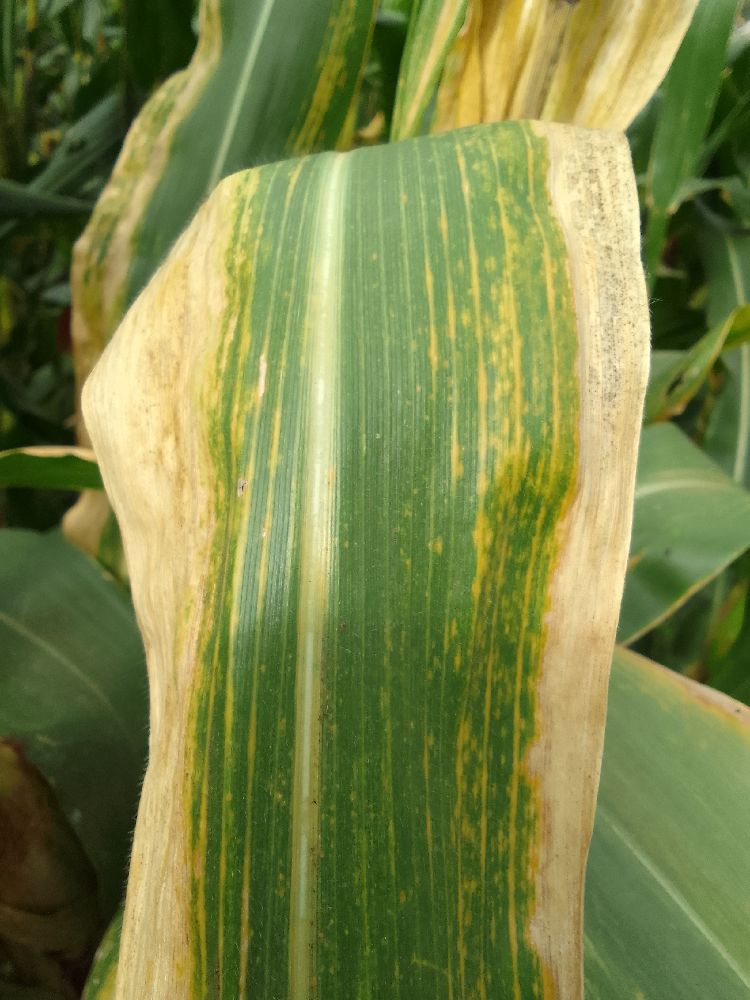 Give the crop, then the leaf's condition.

maize, maize lethal necrosis
